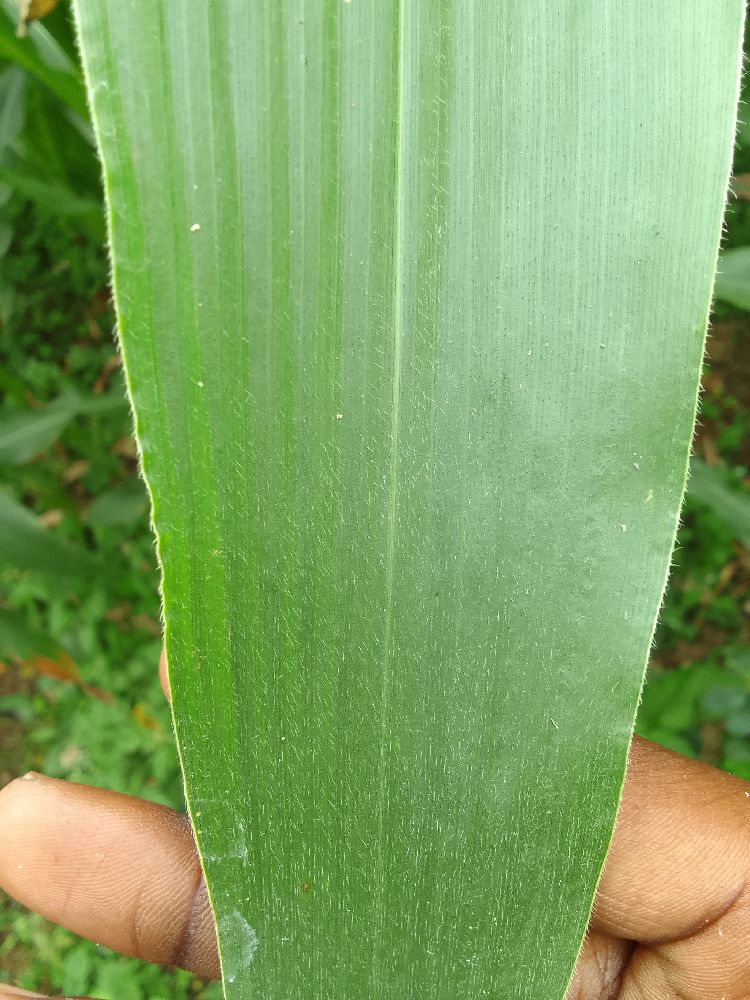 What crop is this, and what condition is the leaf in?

maize, healthy
